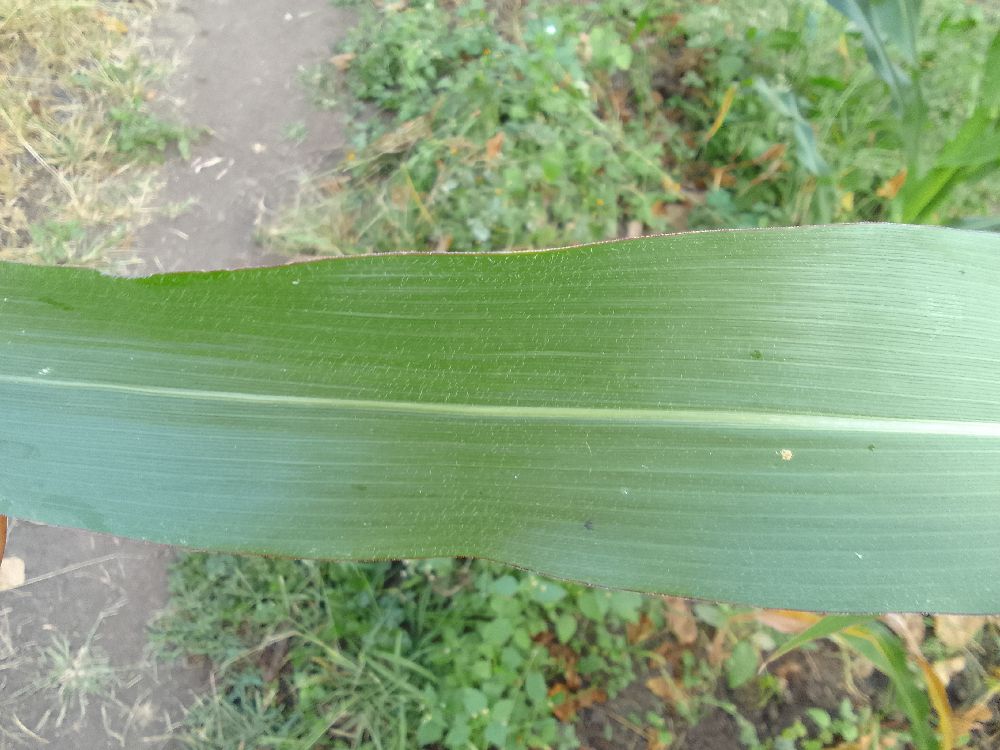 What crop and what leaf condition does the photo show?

maize, healthy
